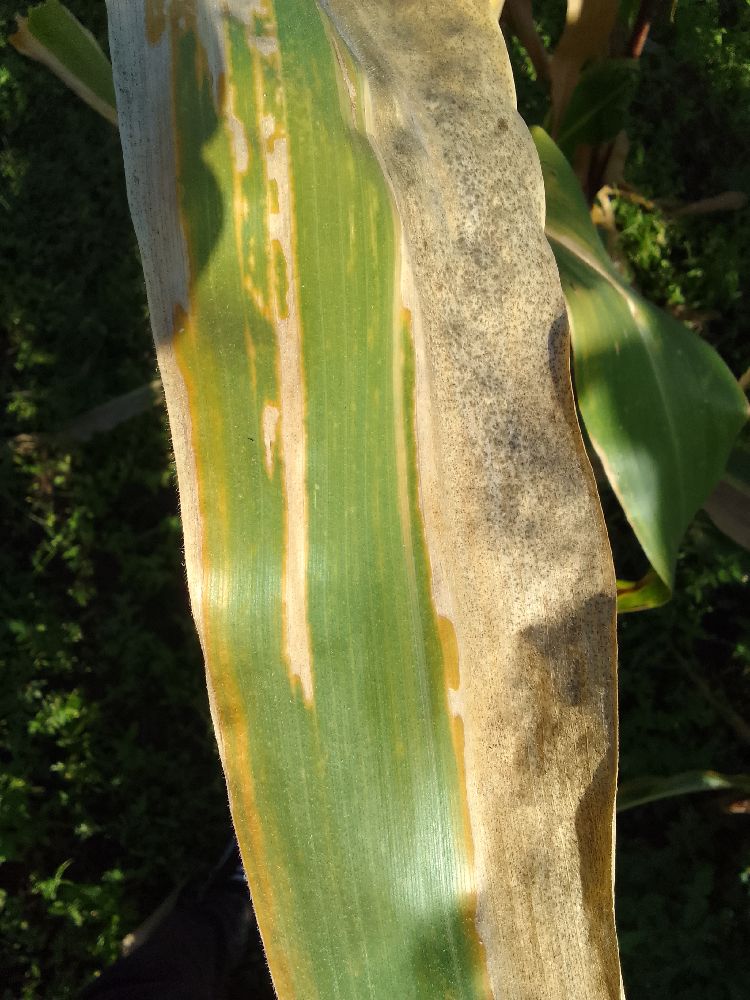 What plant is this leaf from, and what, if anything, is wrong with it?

maize, maize lethal necrosis
